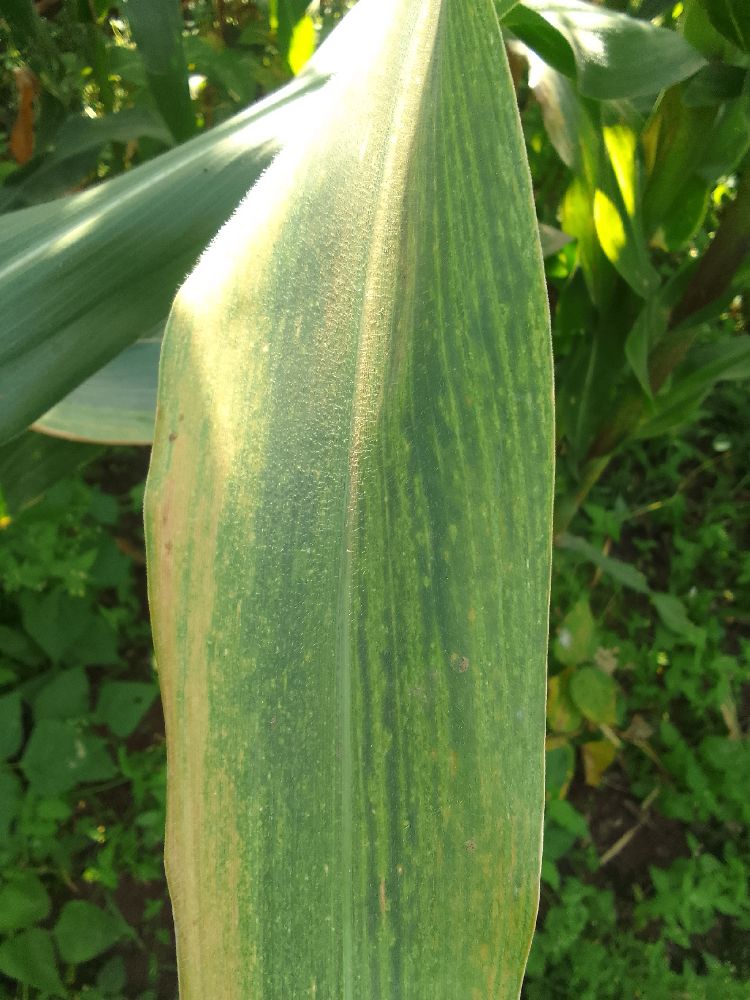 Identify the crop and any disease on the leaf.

maize, maize lethal necrosis
